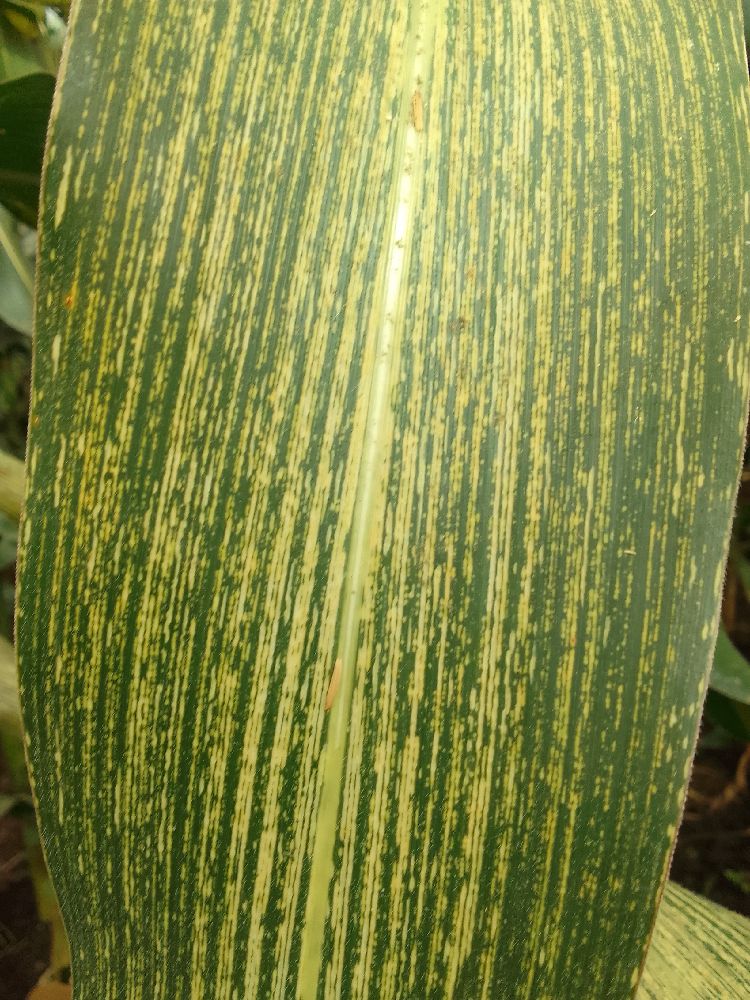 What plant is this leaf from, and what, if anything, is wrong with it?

maize, maize streak virus
